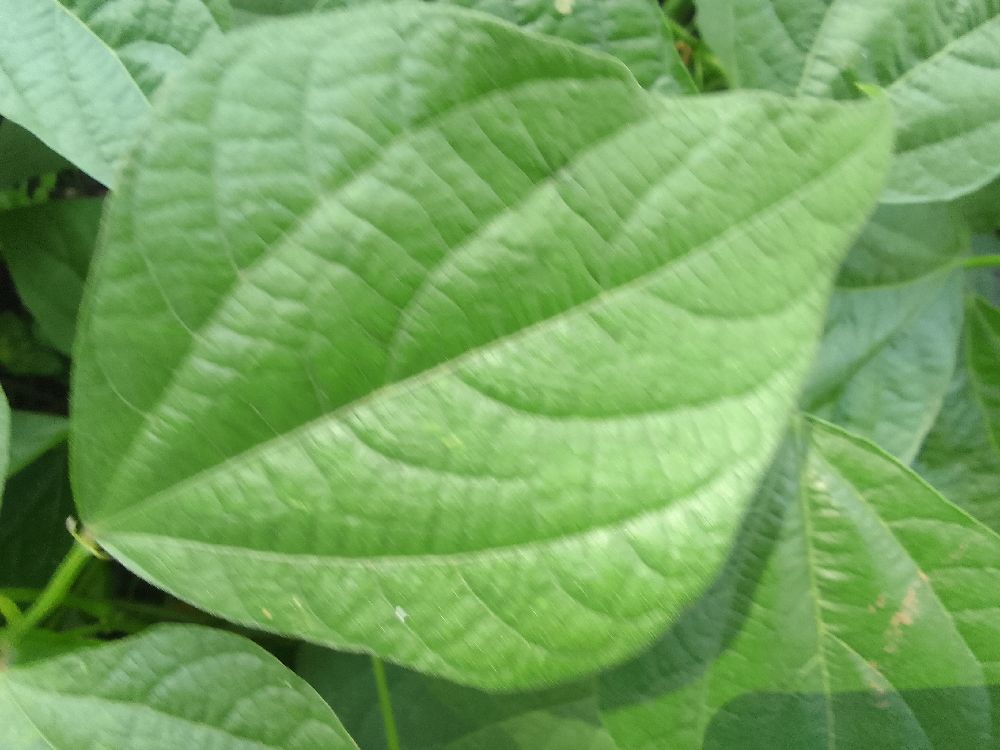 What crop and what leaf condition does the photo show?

common bean, healthy
